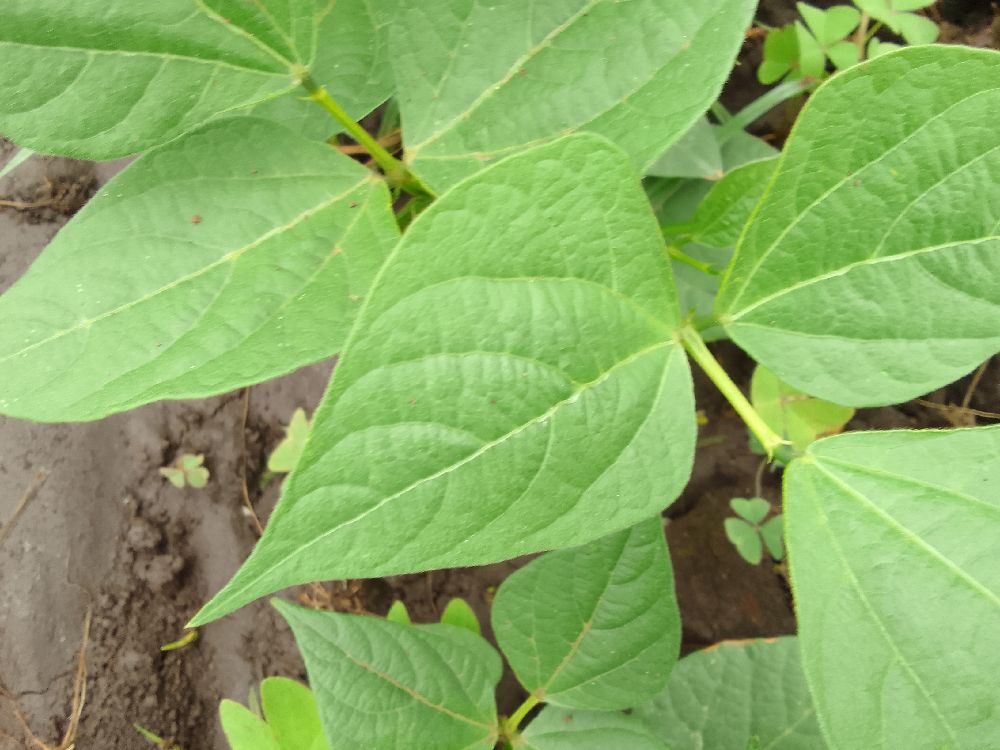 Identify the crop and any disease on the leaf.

common bean, healthy
